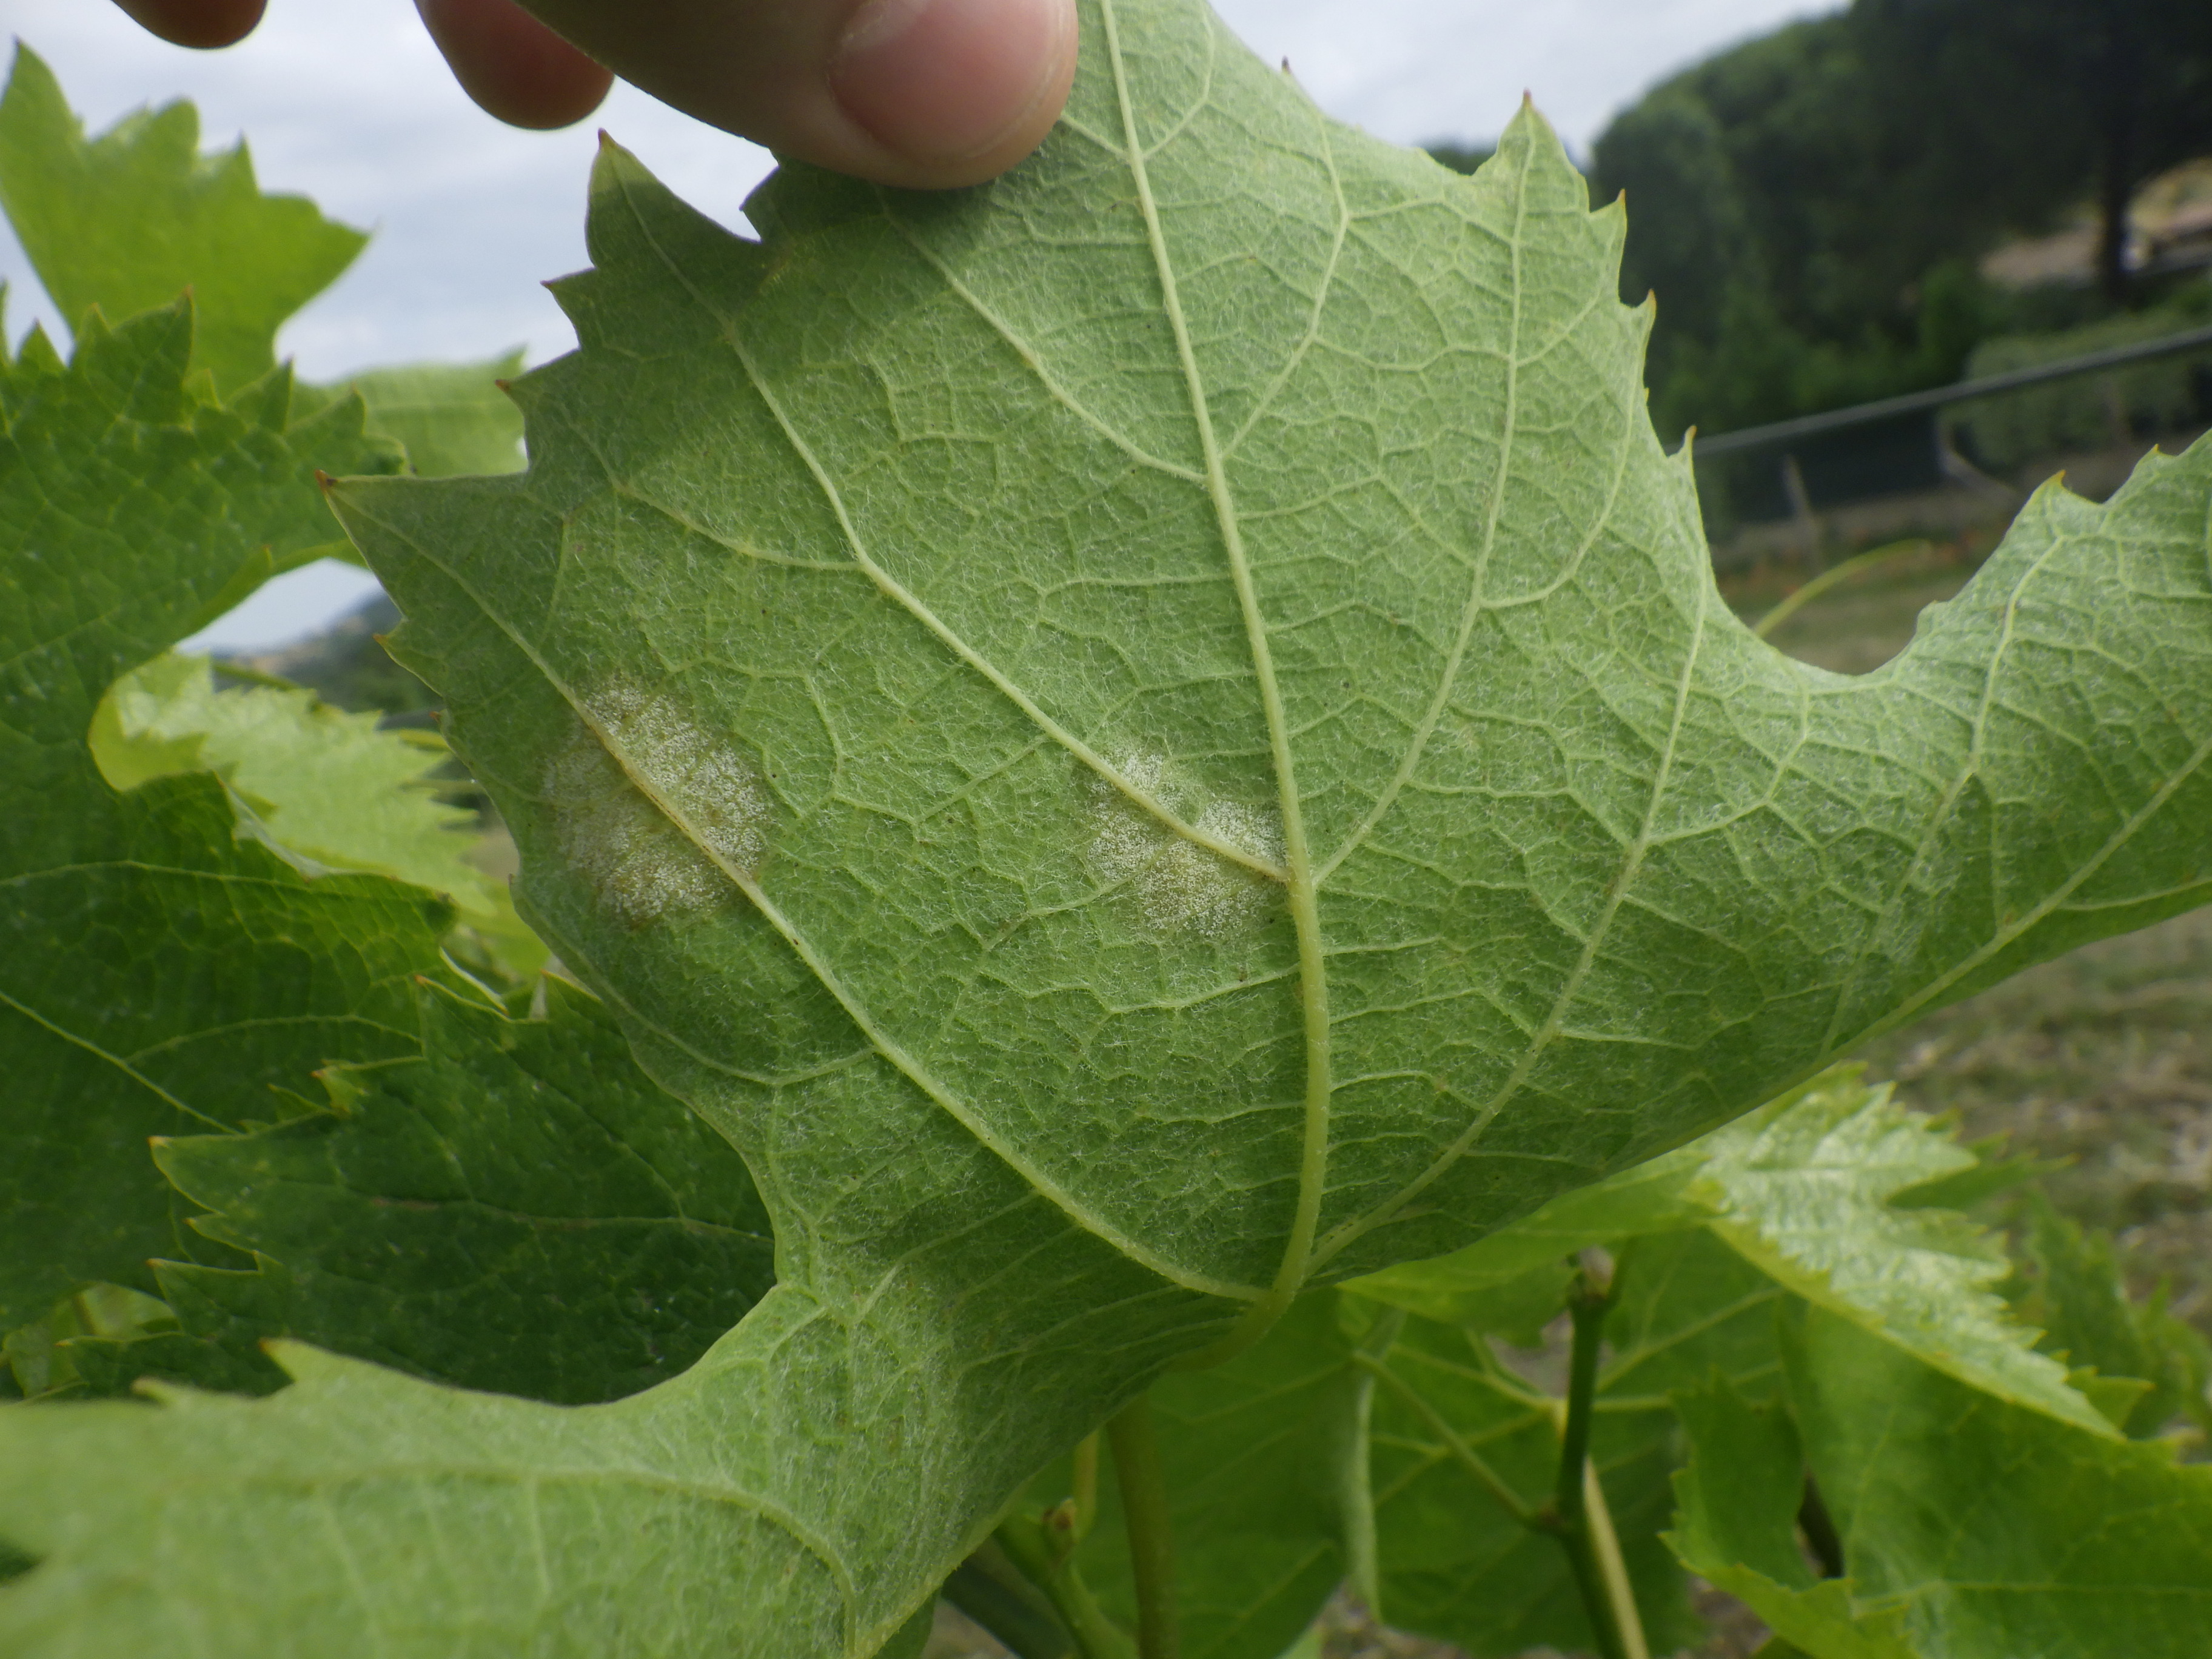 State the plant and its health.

grapevine, downy mildew
